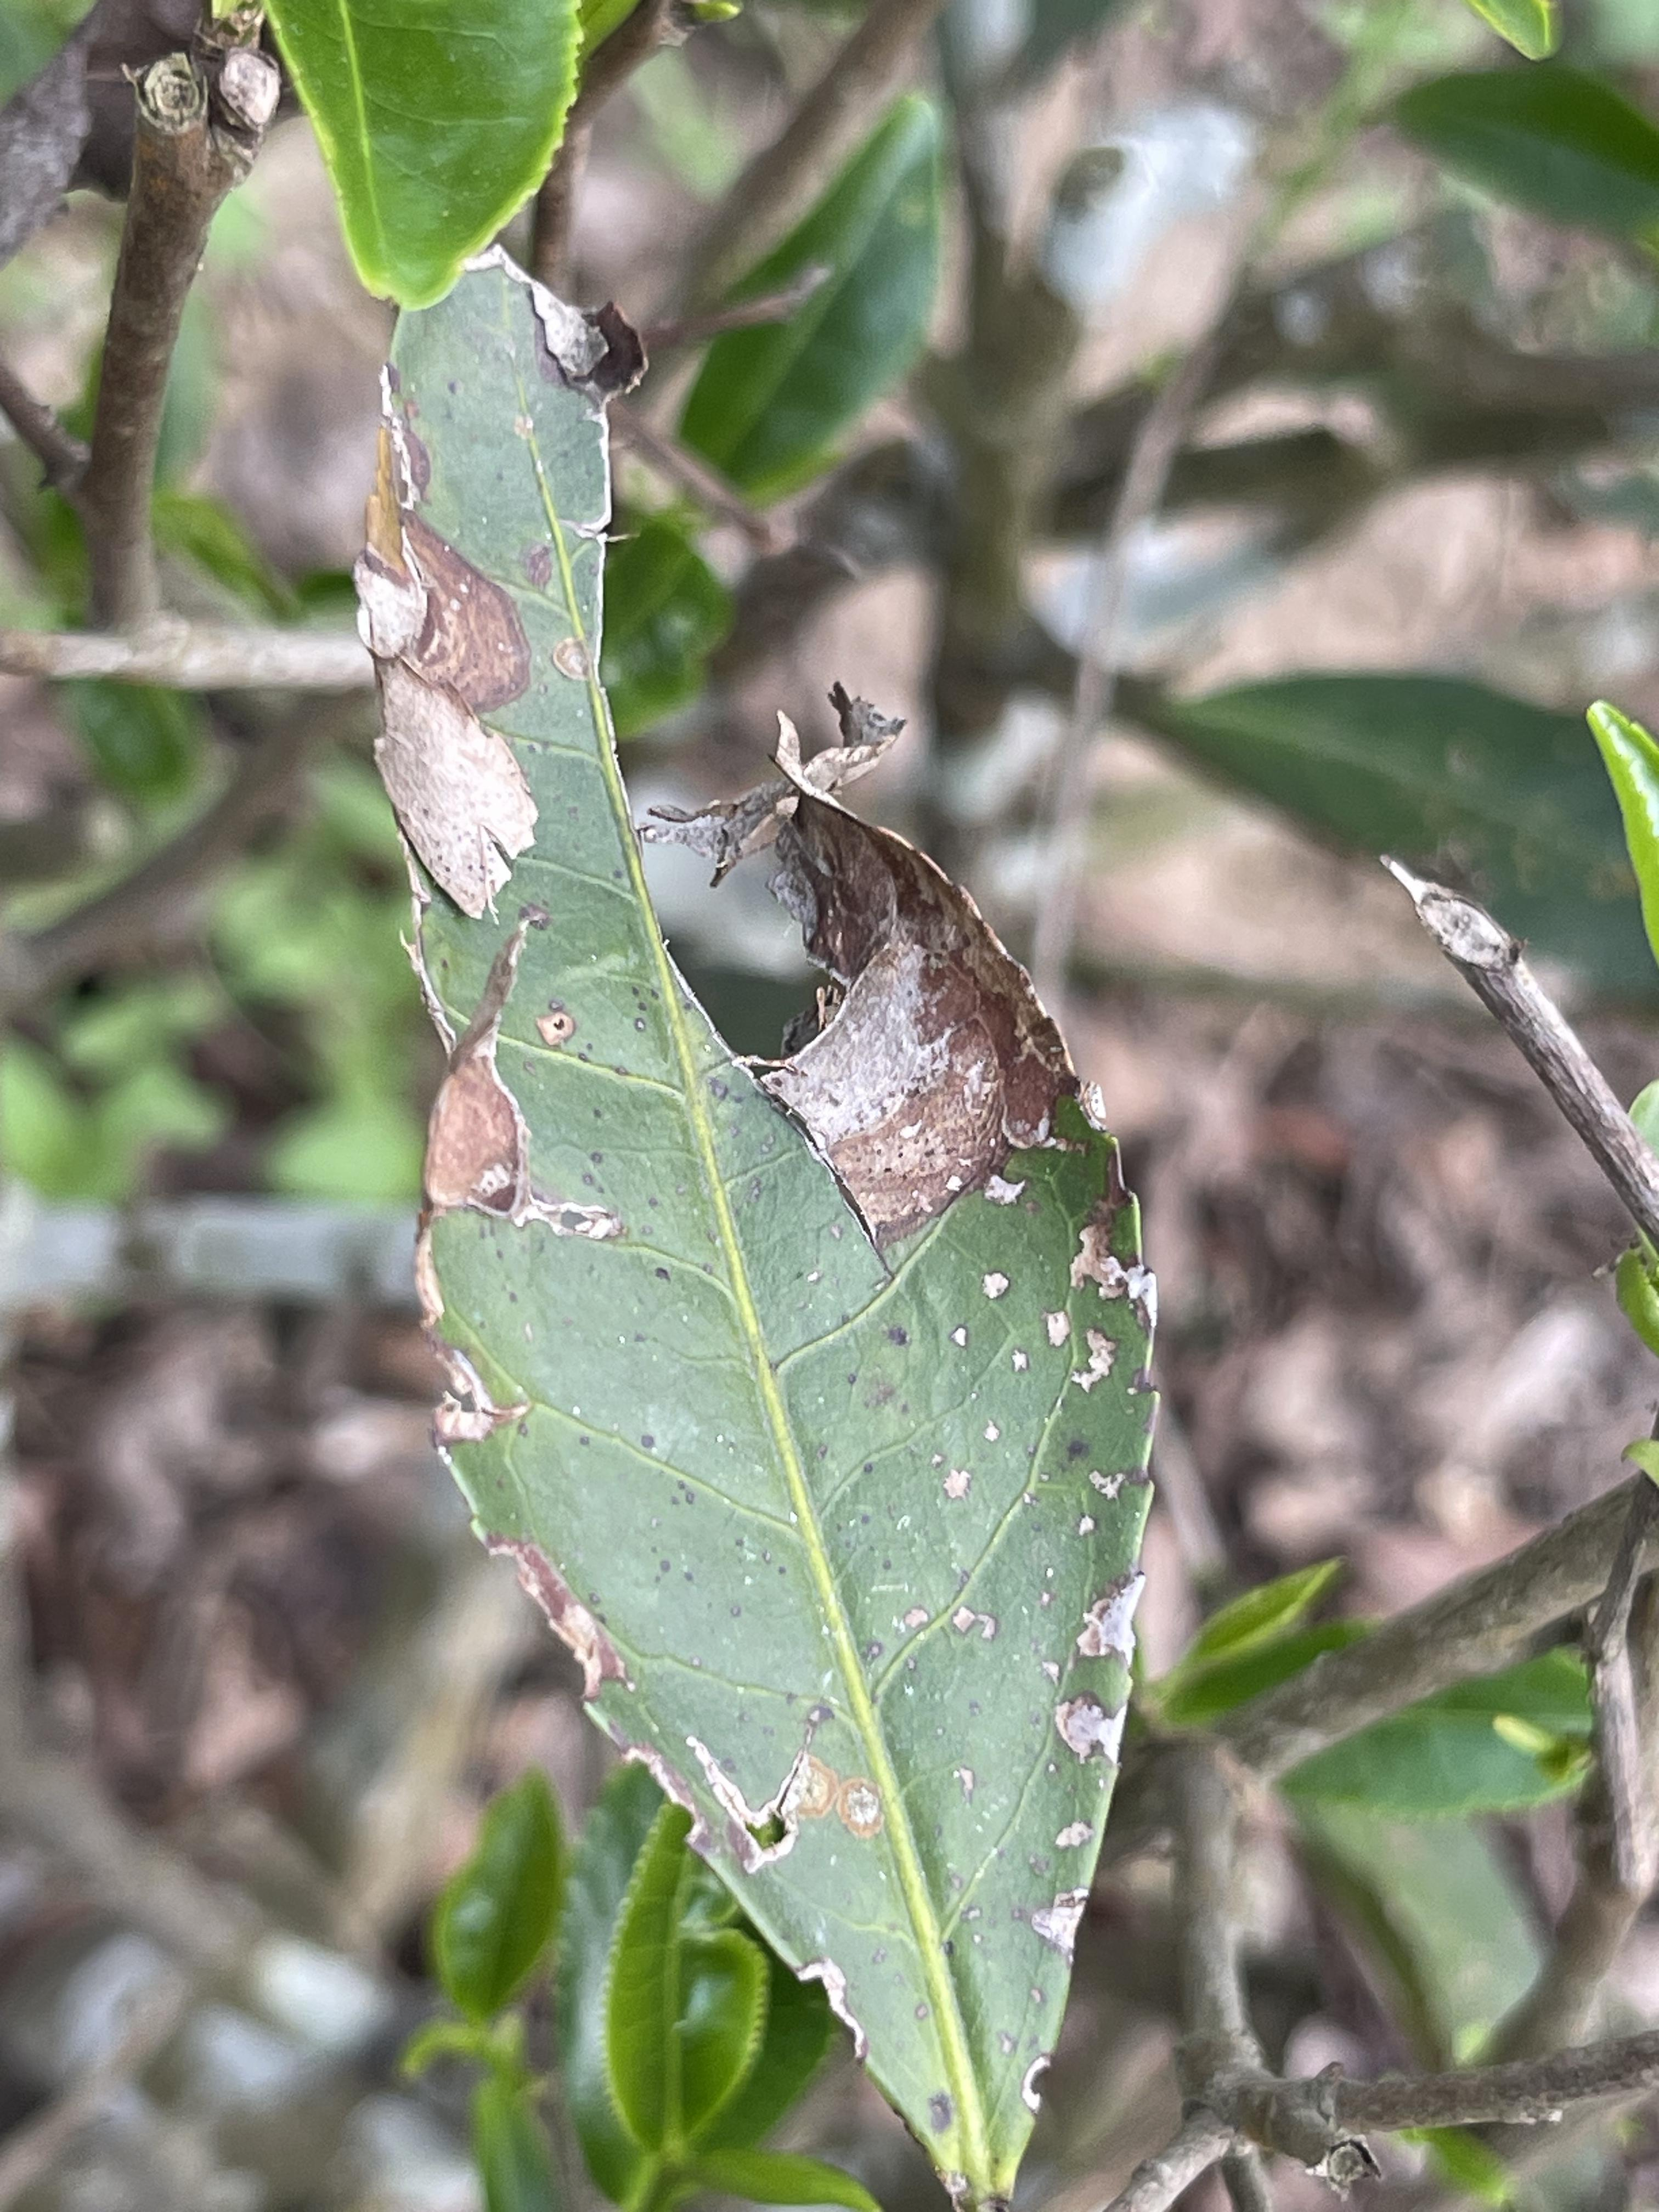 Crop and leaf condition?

tea, blight
